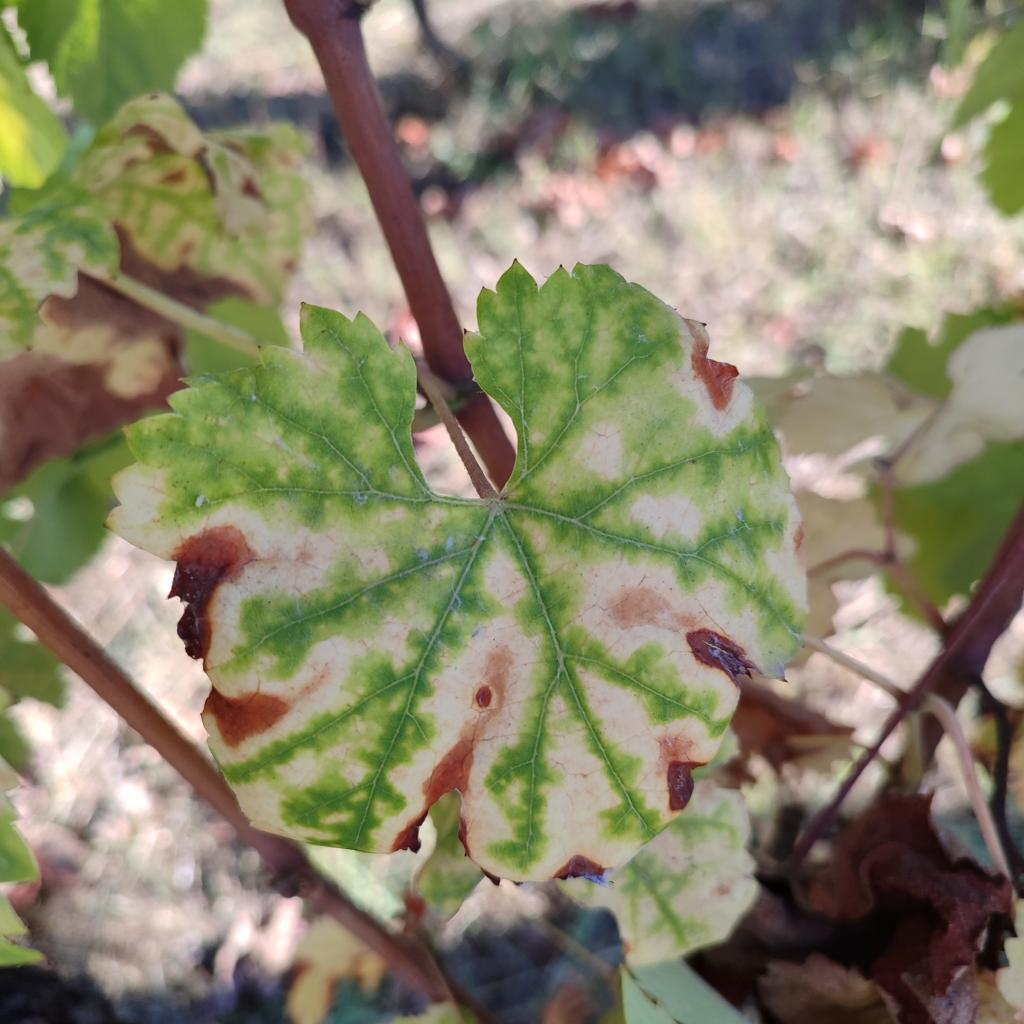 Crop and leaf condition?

grapevine, esca complex
